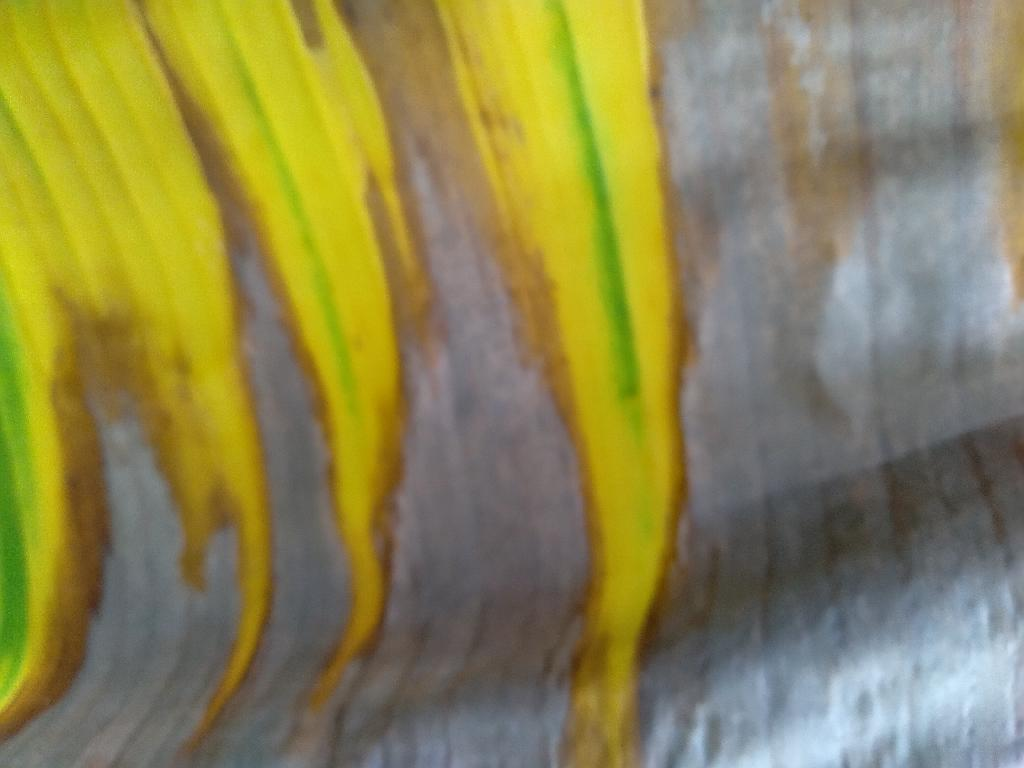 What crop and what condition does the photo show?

banana, fusarium wilt race 1
